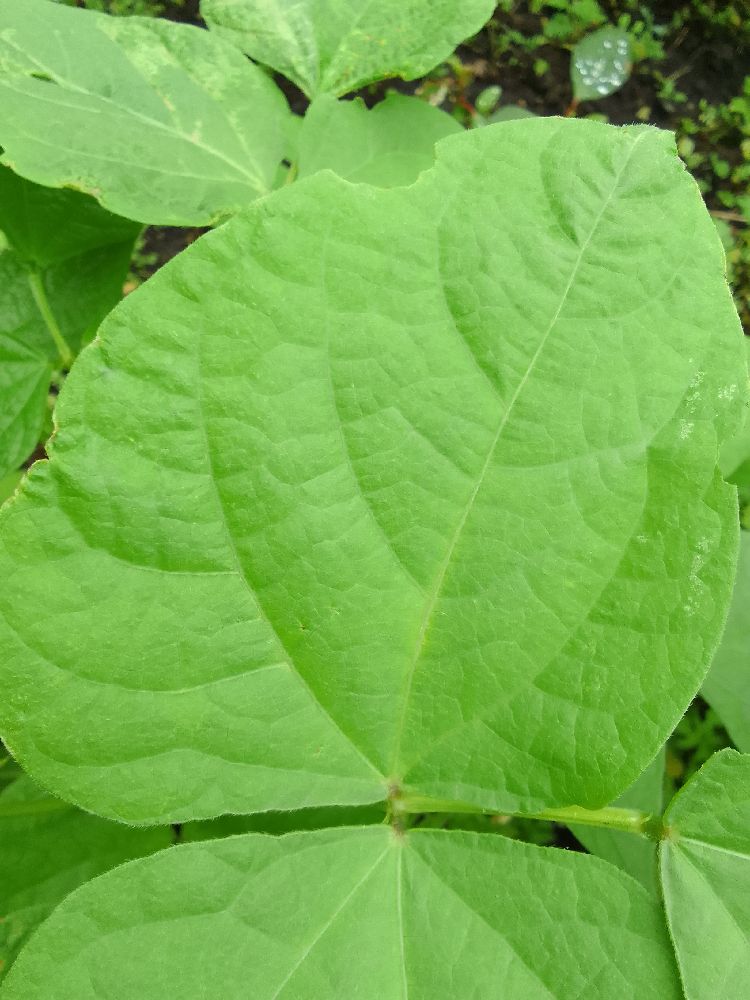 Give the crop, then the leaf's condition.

common bean, healthy
